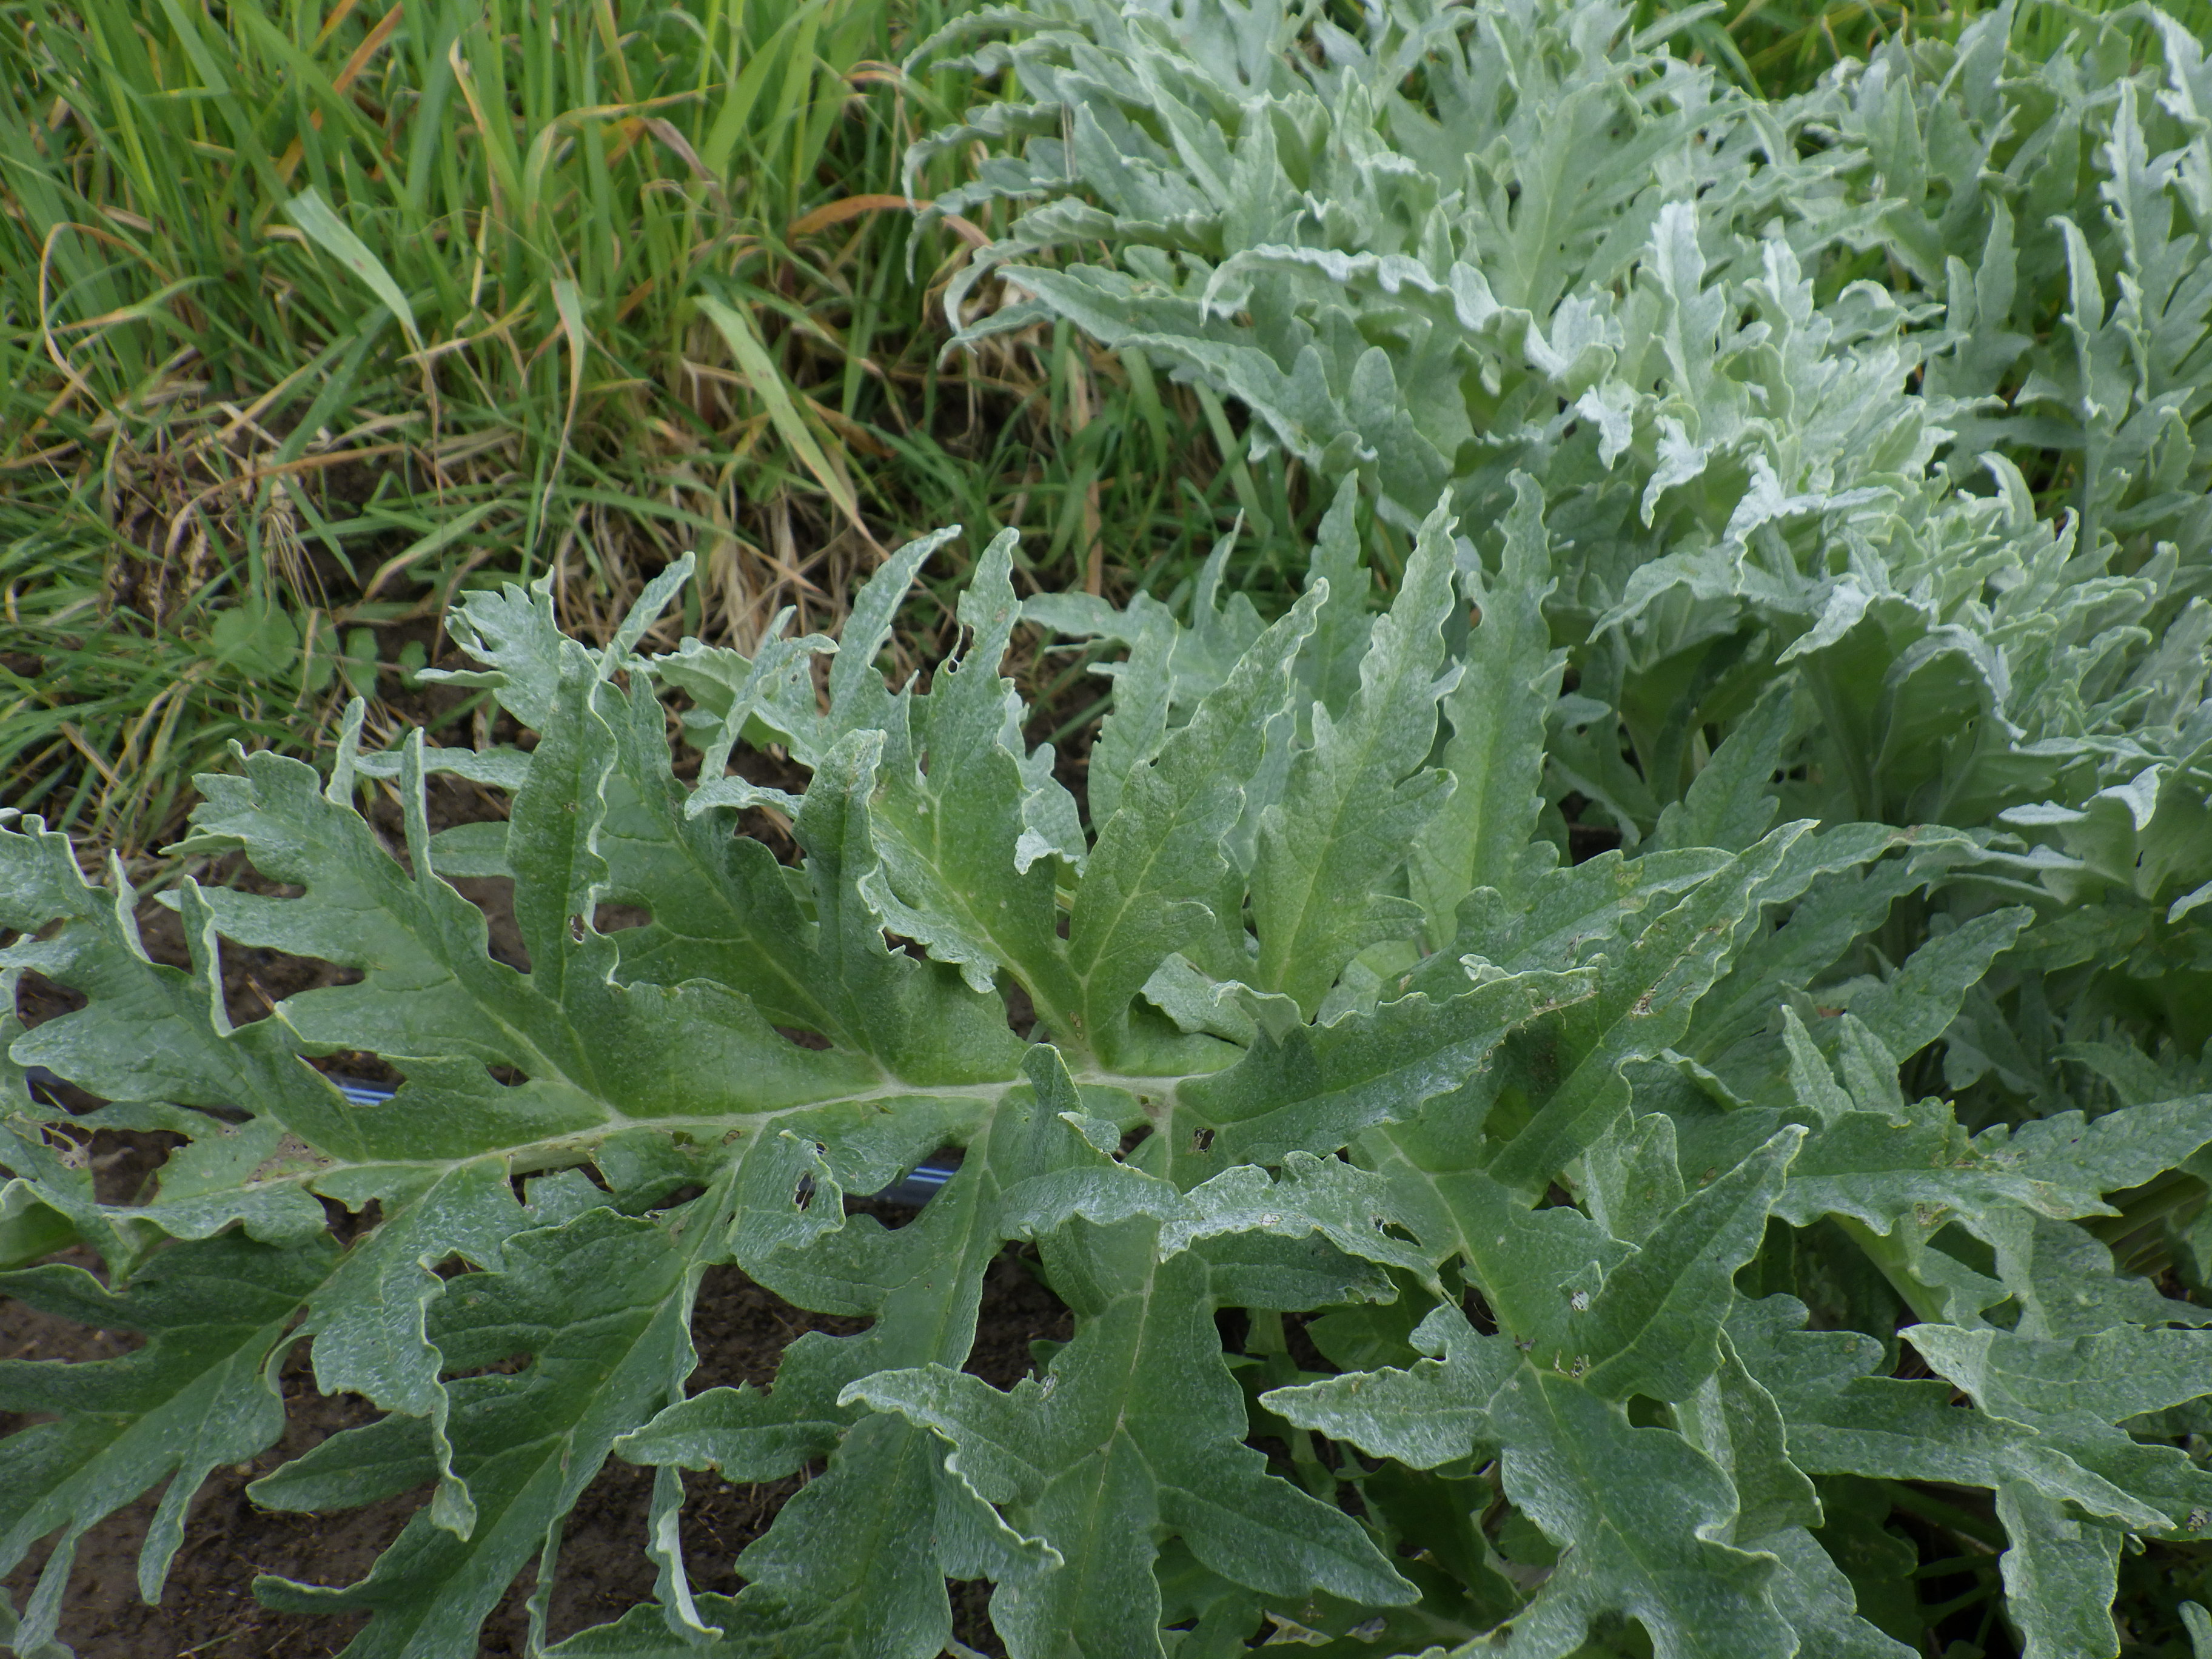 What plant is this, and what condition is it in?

artichoke, phytophagous
